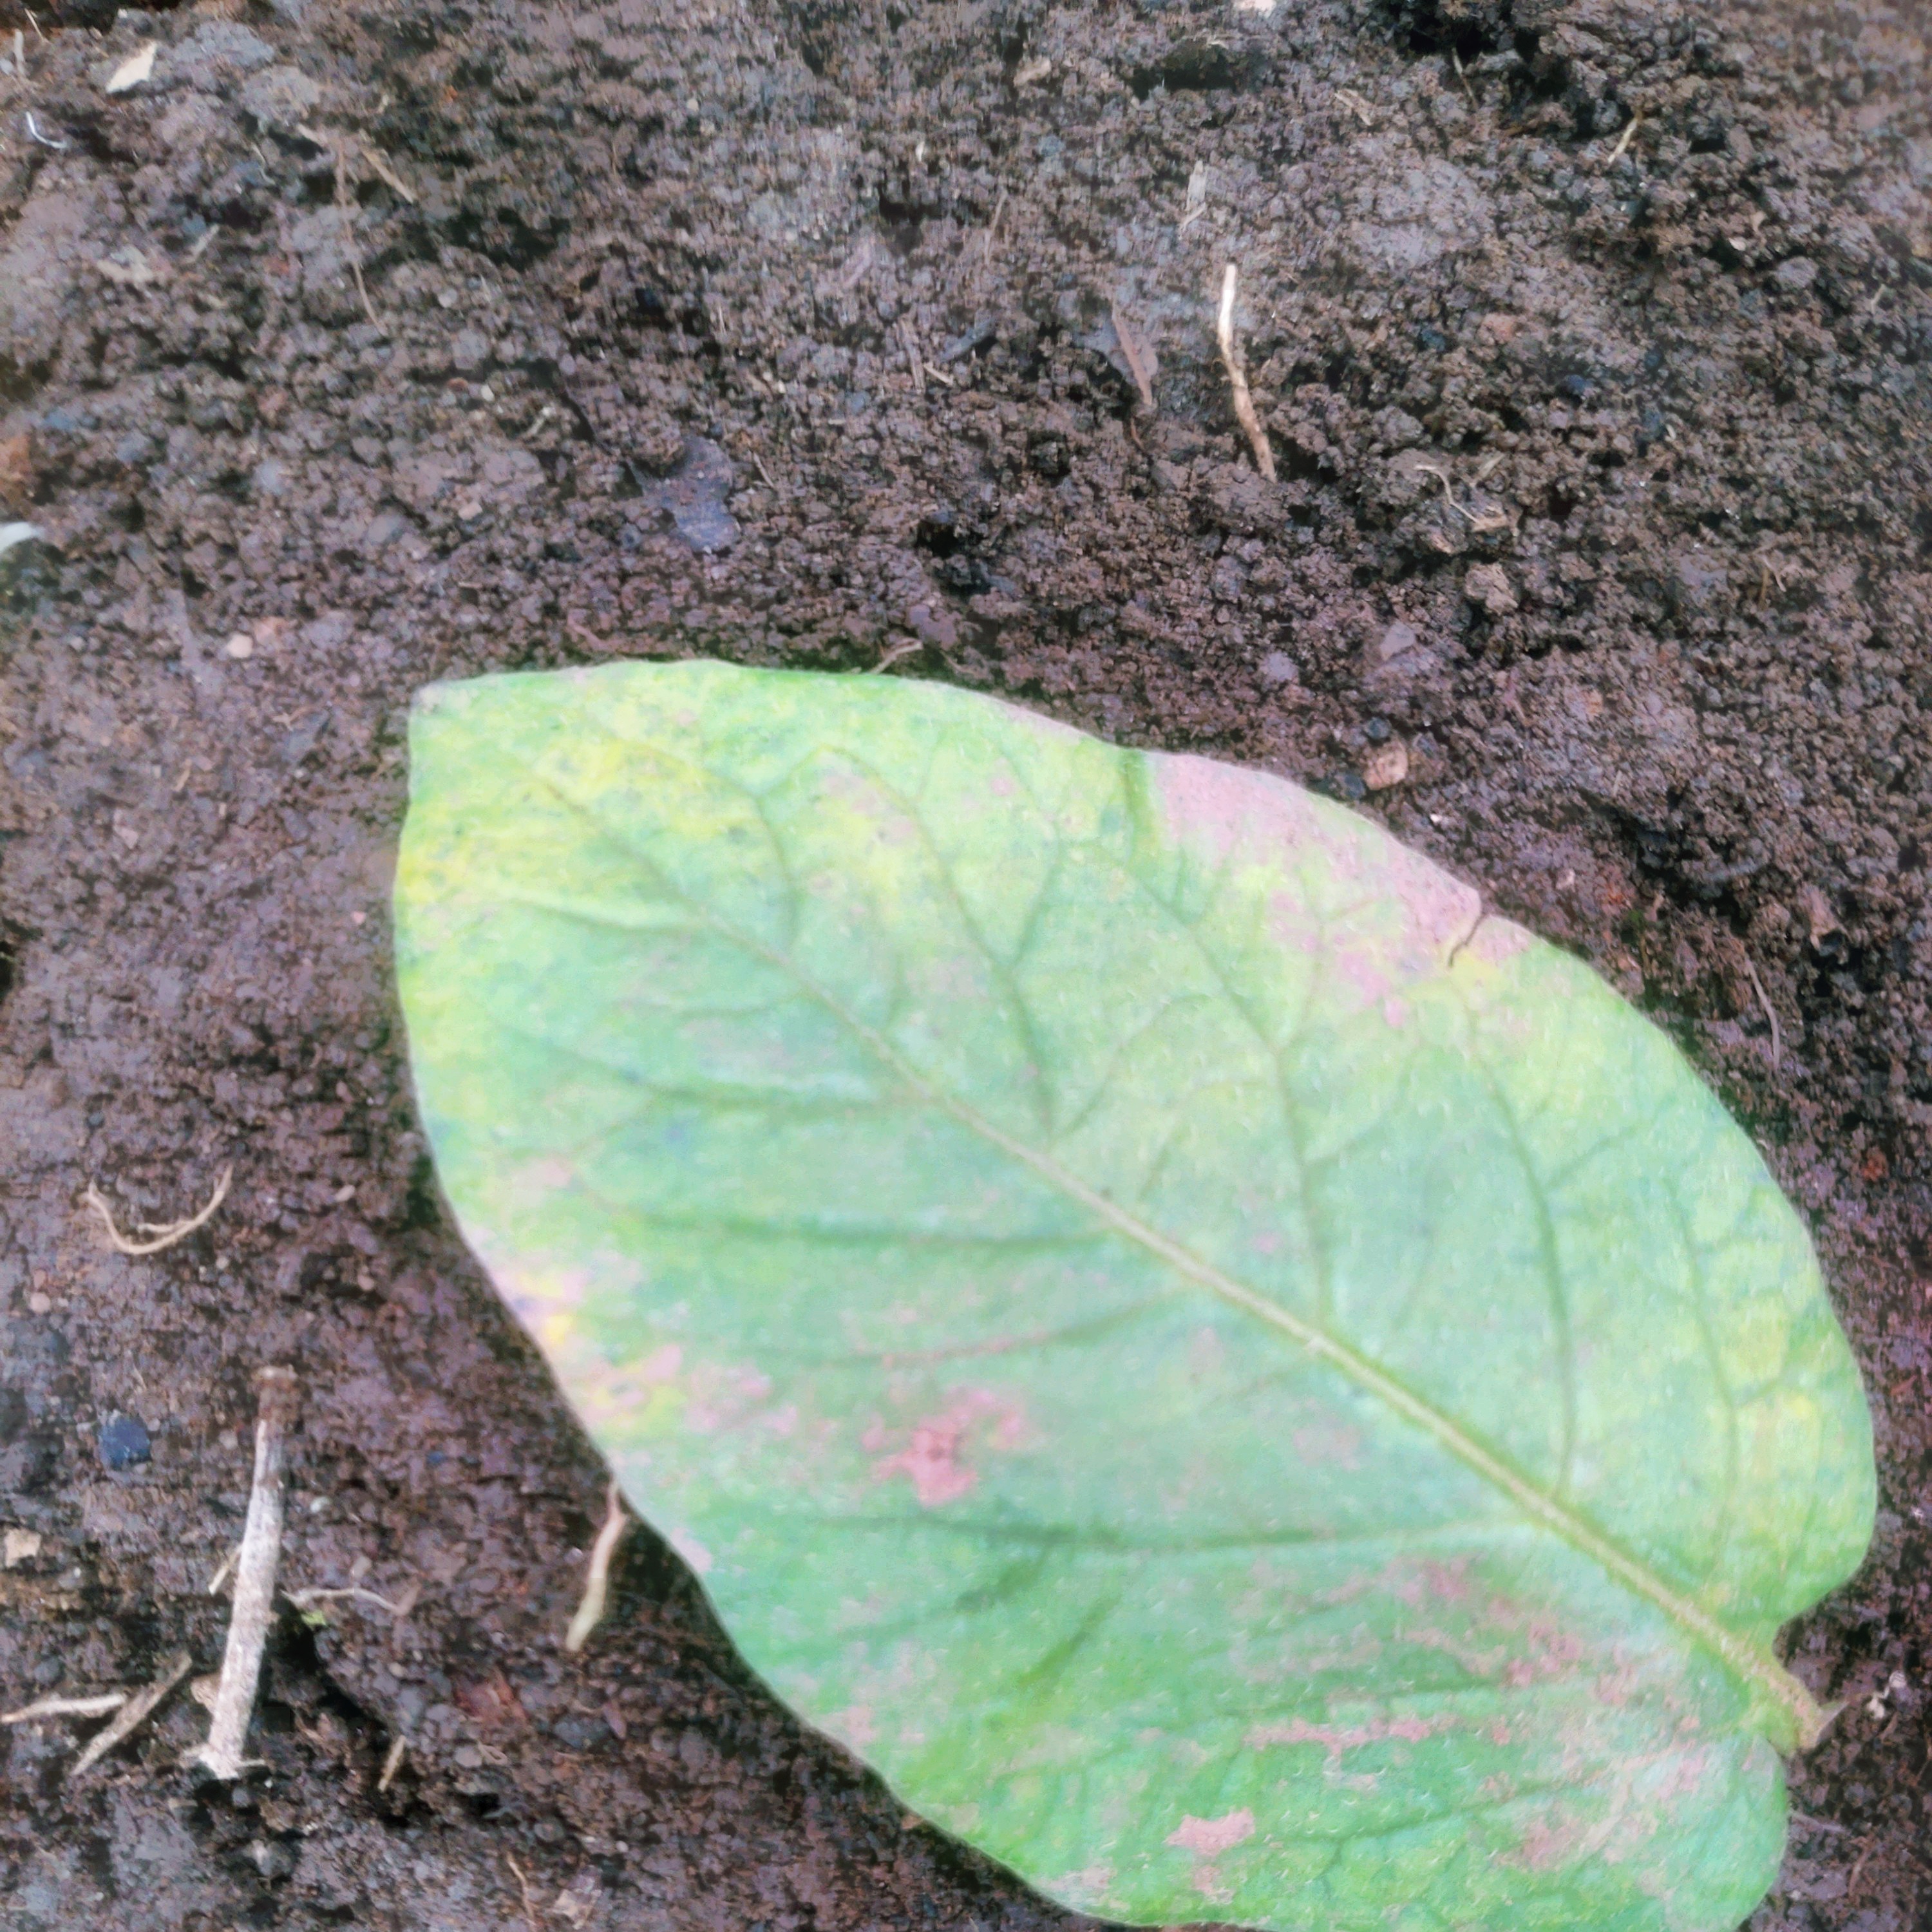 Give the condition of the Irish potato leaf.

late blight
